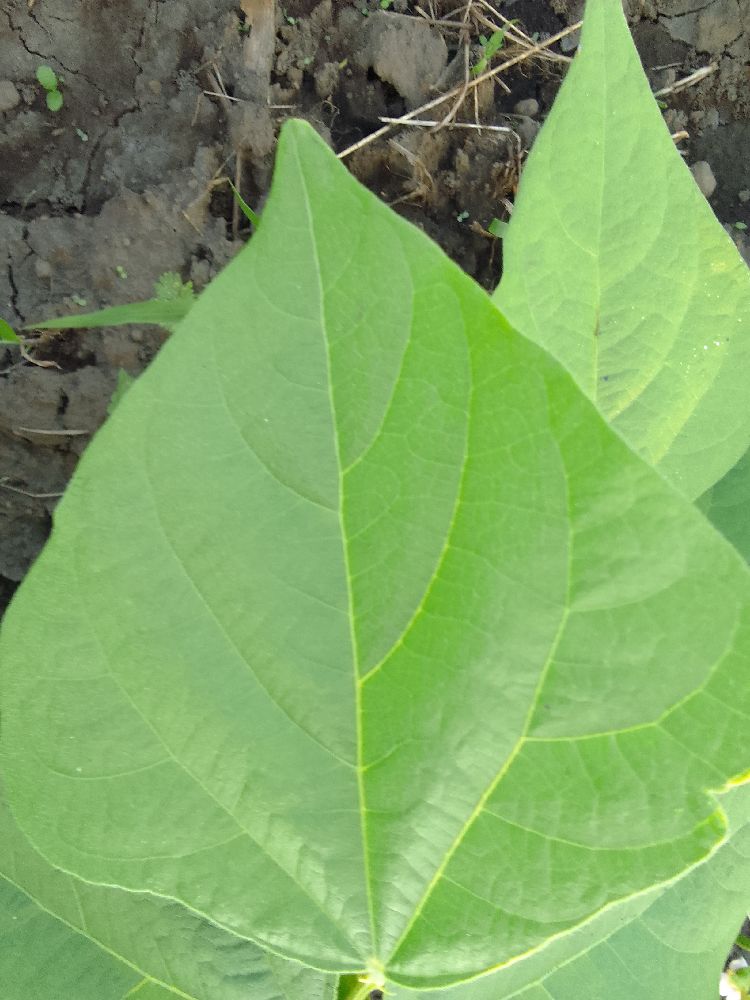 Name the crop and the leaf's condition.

common bean, healthy
